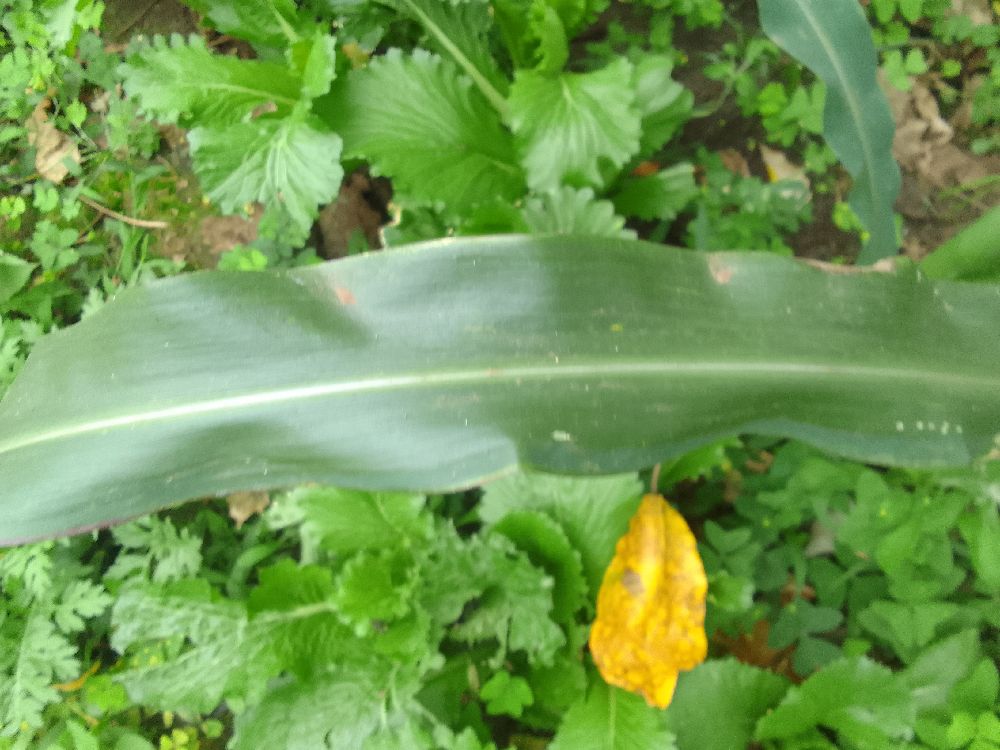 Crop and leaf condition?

maize, healthy
